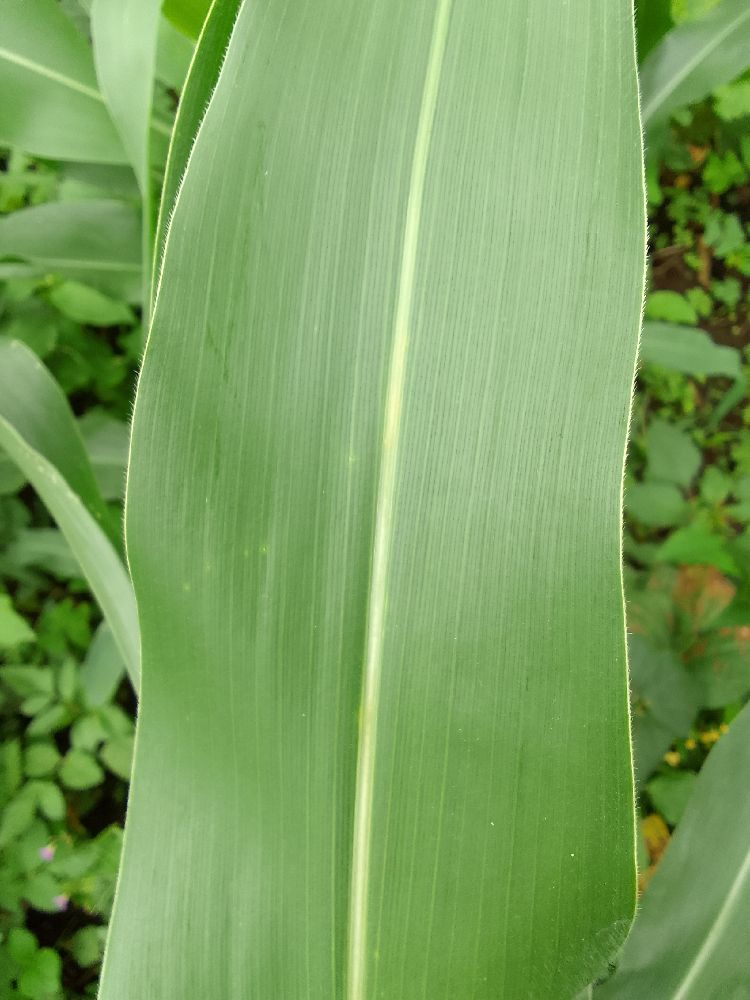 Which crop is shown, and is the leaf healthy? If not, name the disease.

maize, healthy
